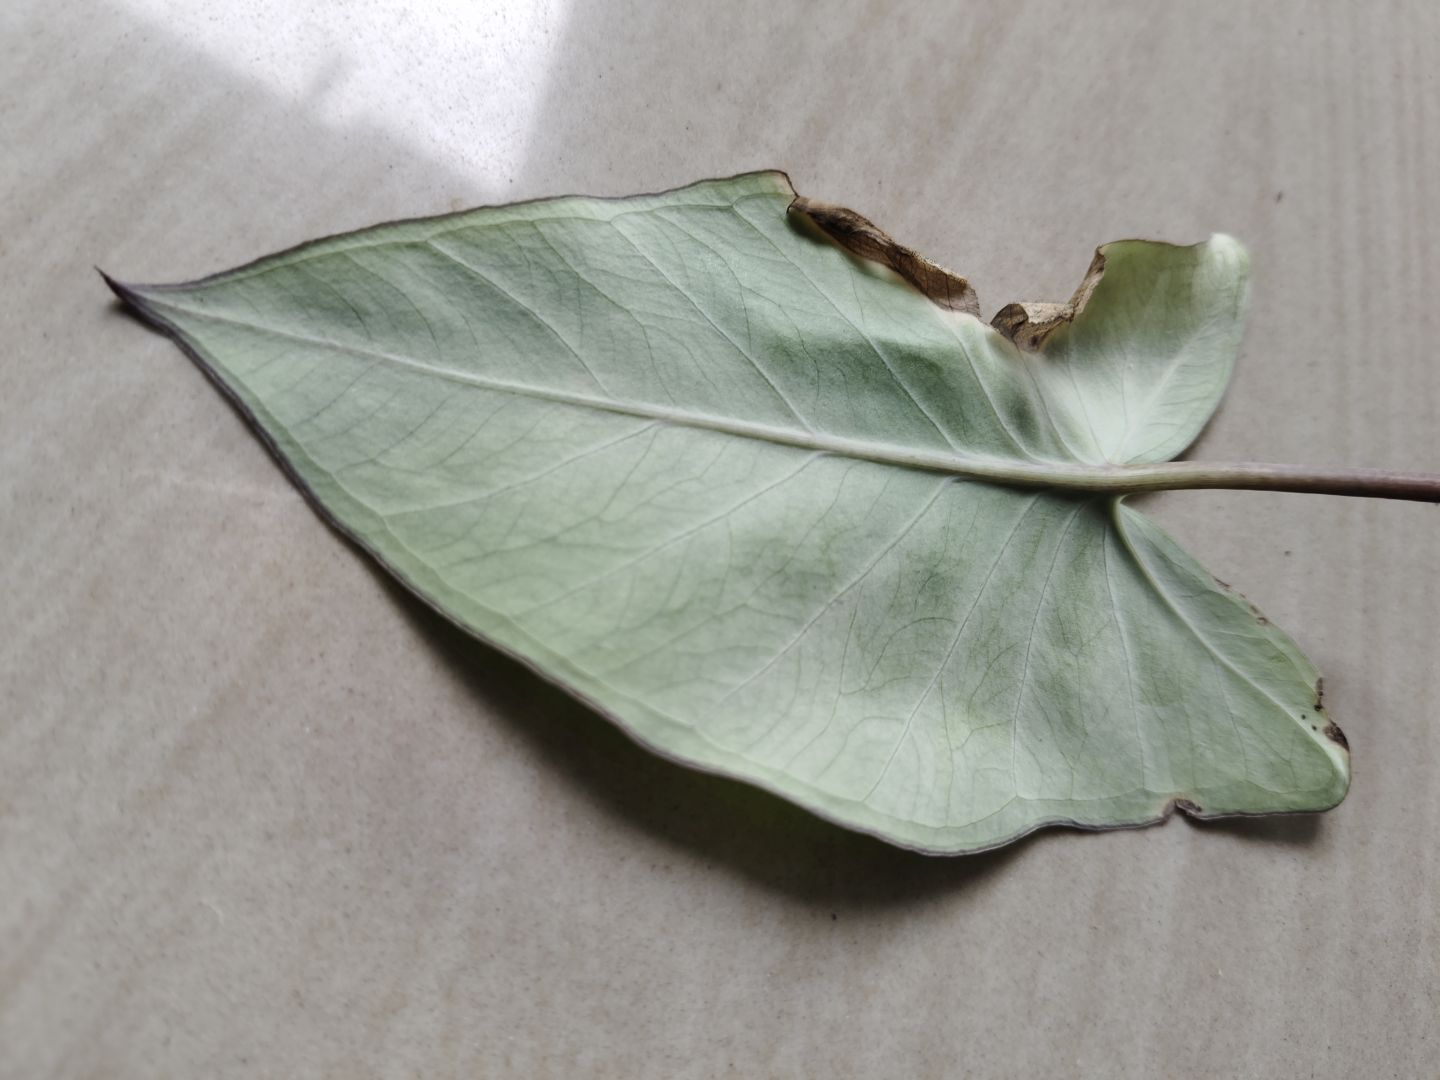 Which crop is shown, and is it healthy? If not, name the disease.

taro, leaf blight
